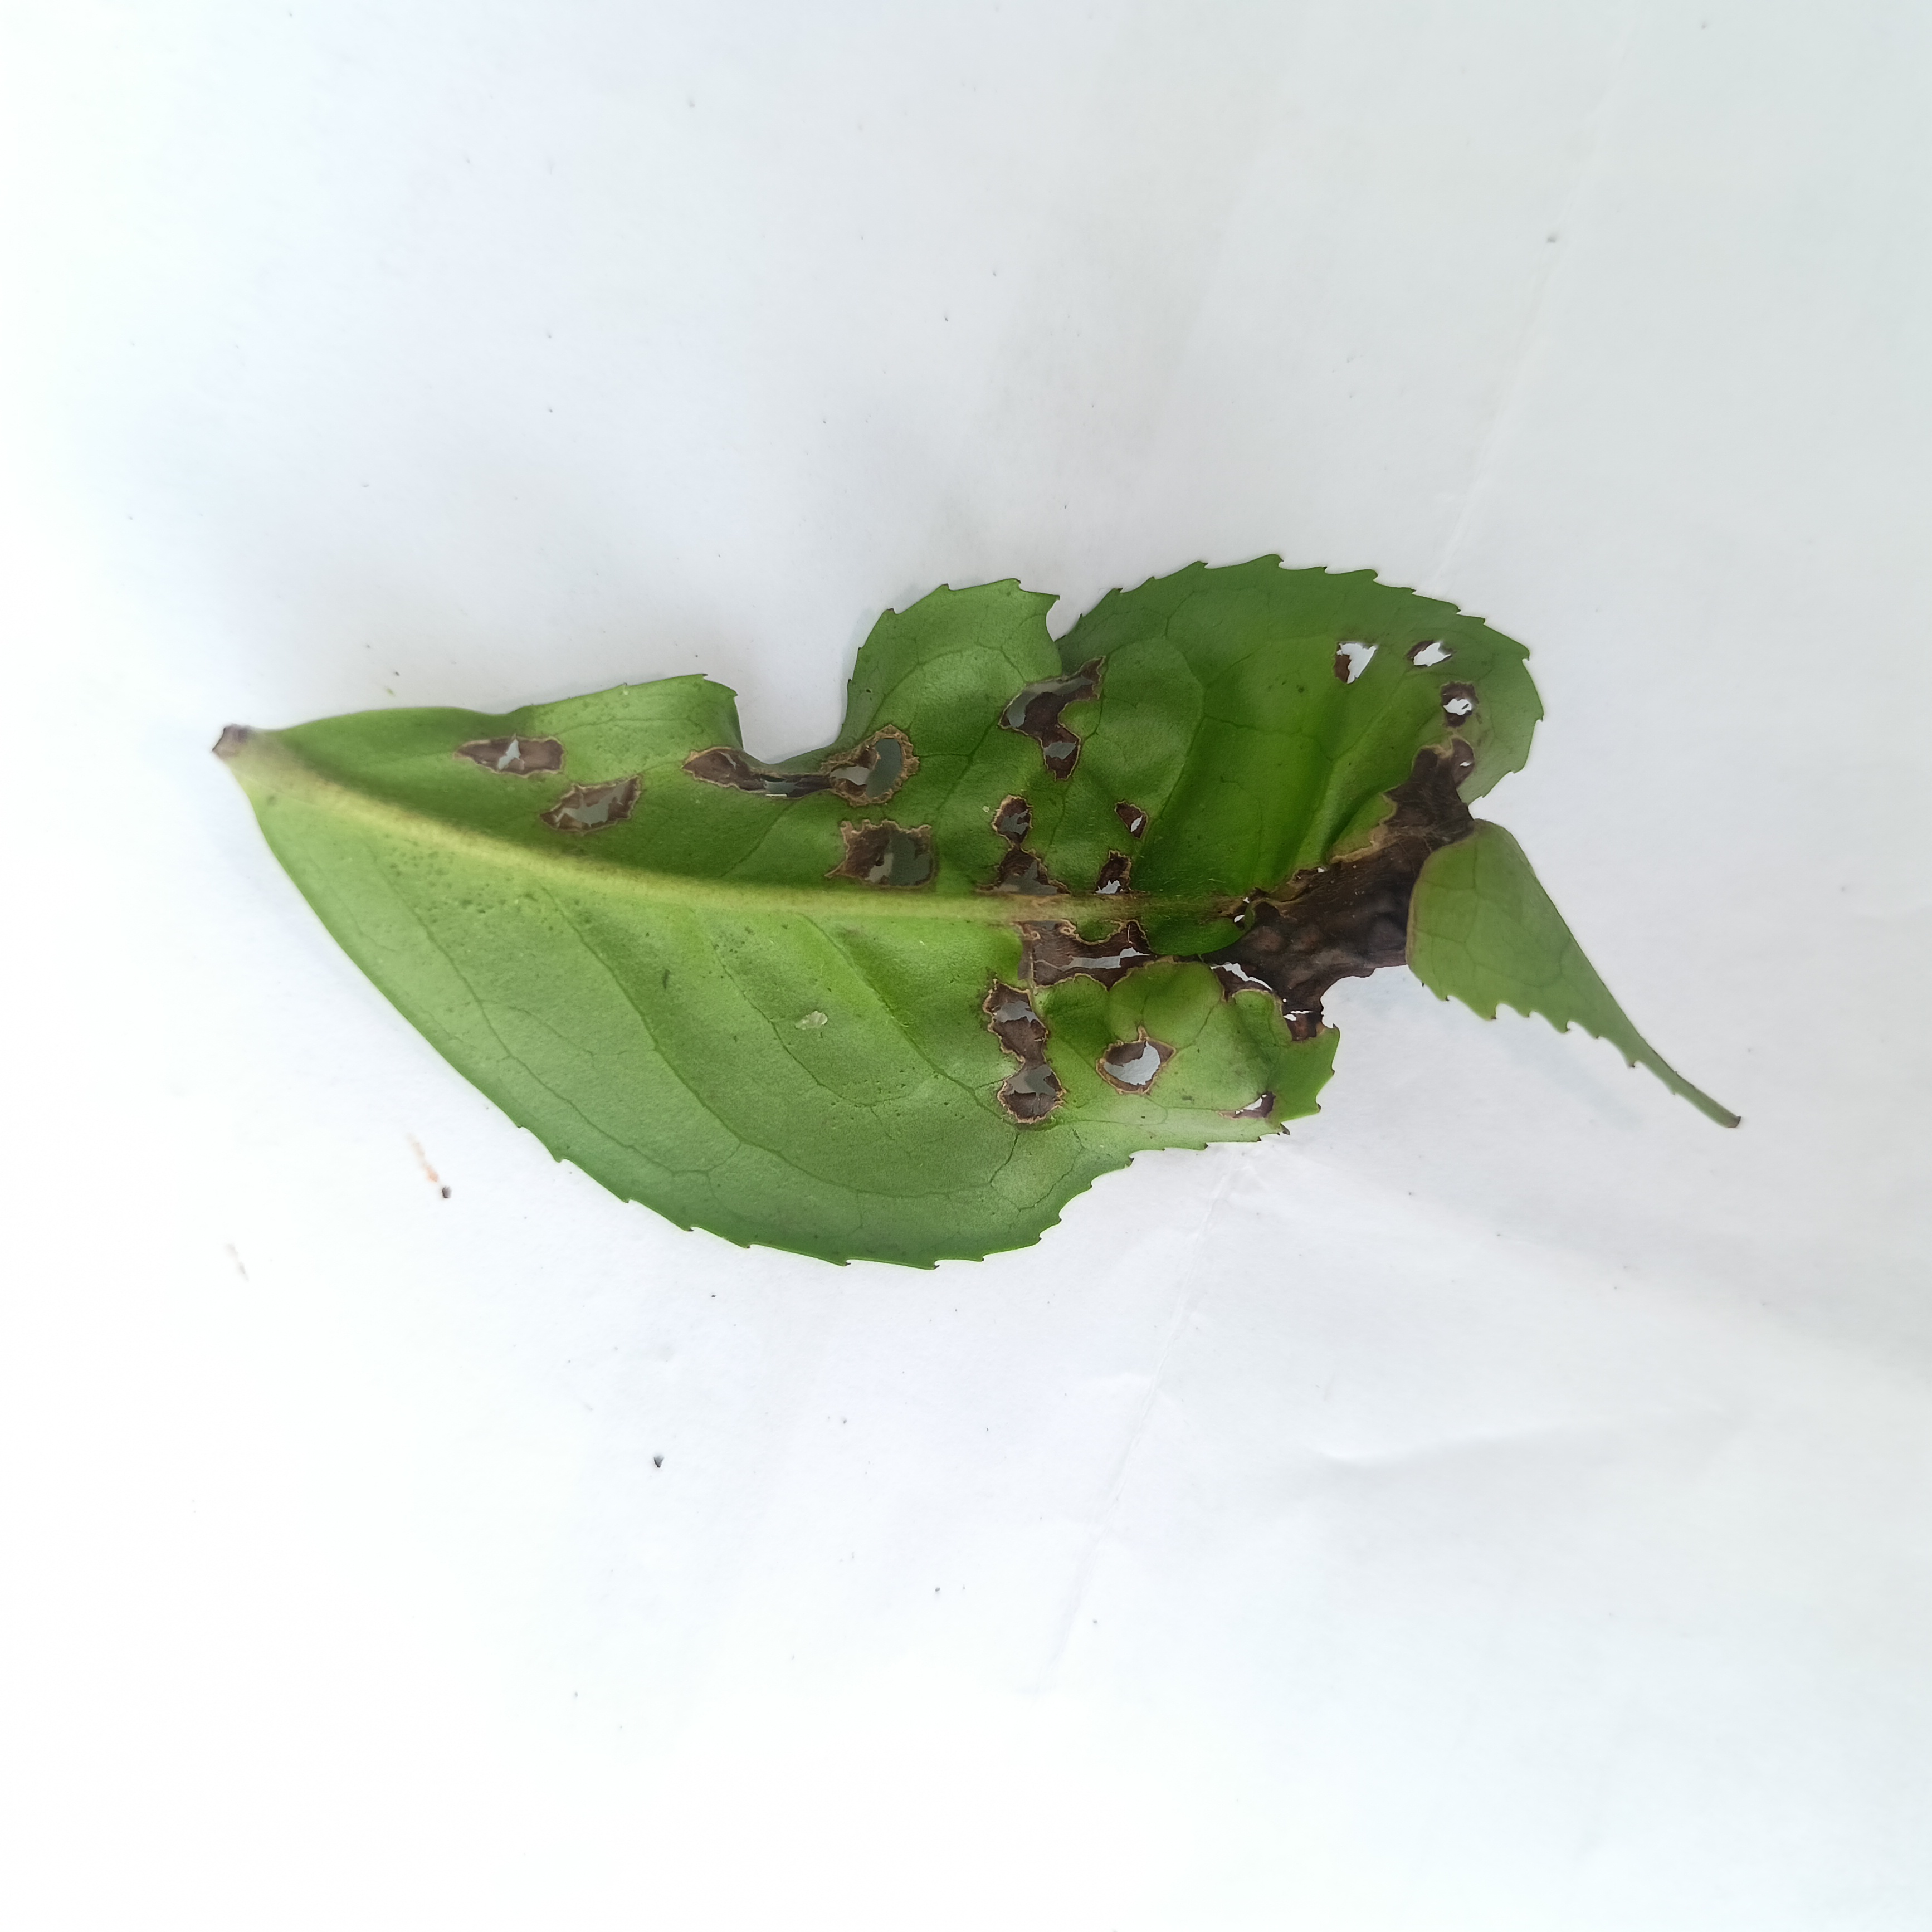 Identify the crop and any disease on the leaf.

tea, helopeltis
